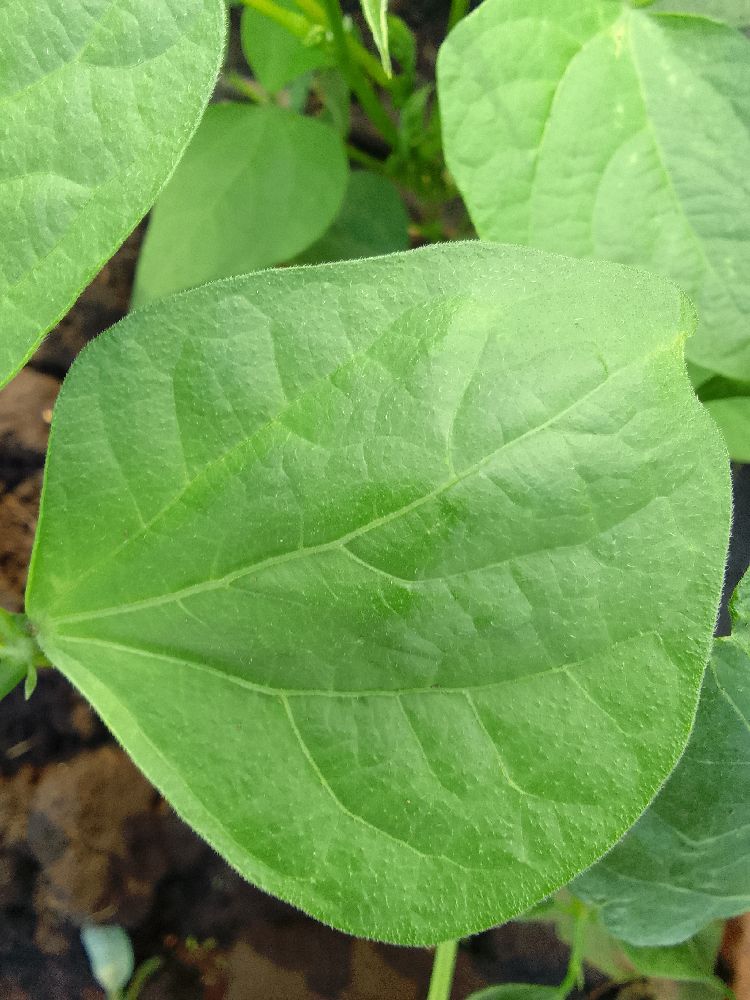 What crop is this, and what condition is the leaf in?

common bean, healthy
